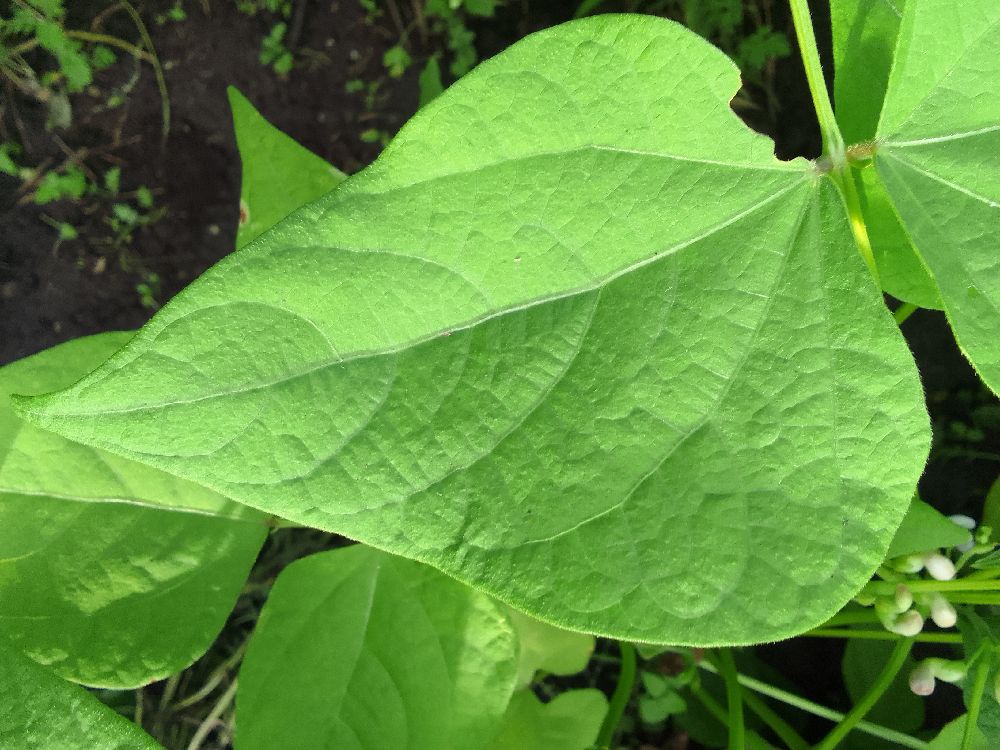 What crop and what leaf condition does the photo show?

common bean, healthy
